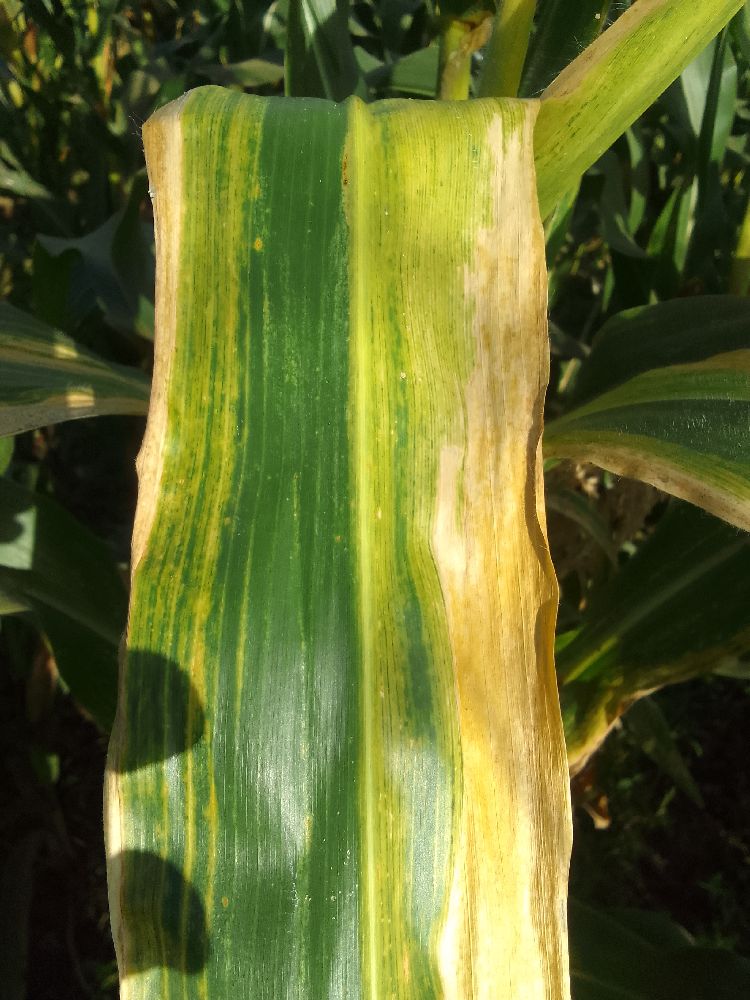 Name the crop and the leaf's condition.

maize, maize lethal necrosis
